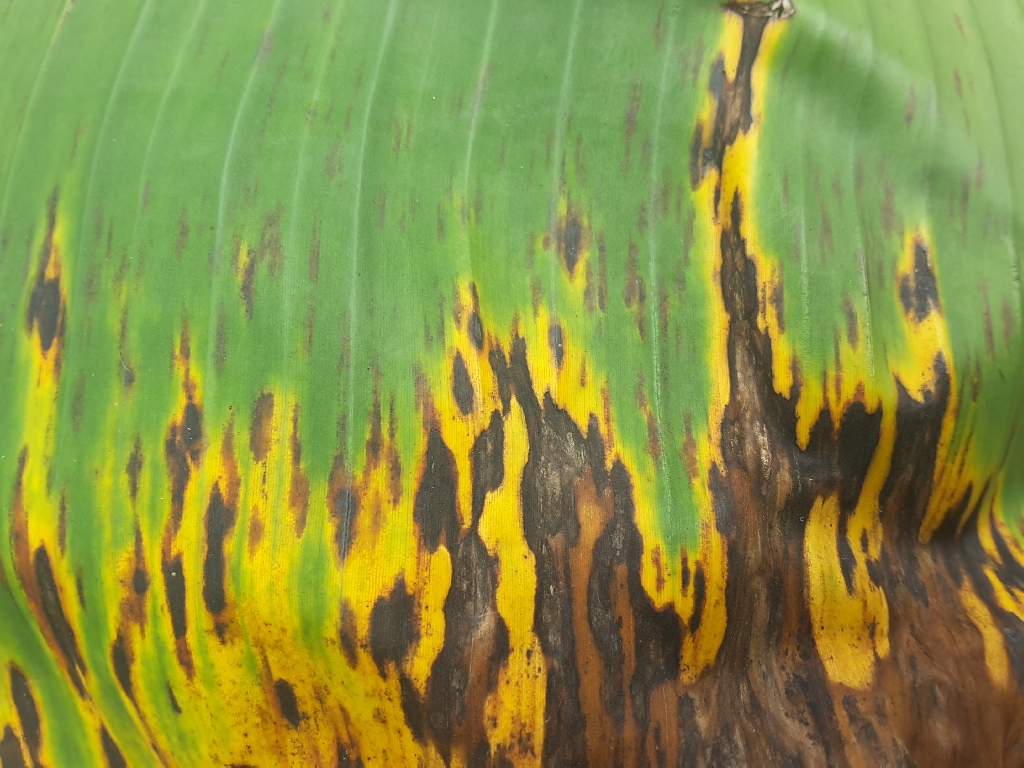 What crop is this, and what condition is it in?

banana, black sigatoka
